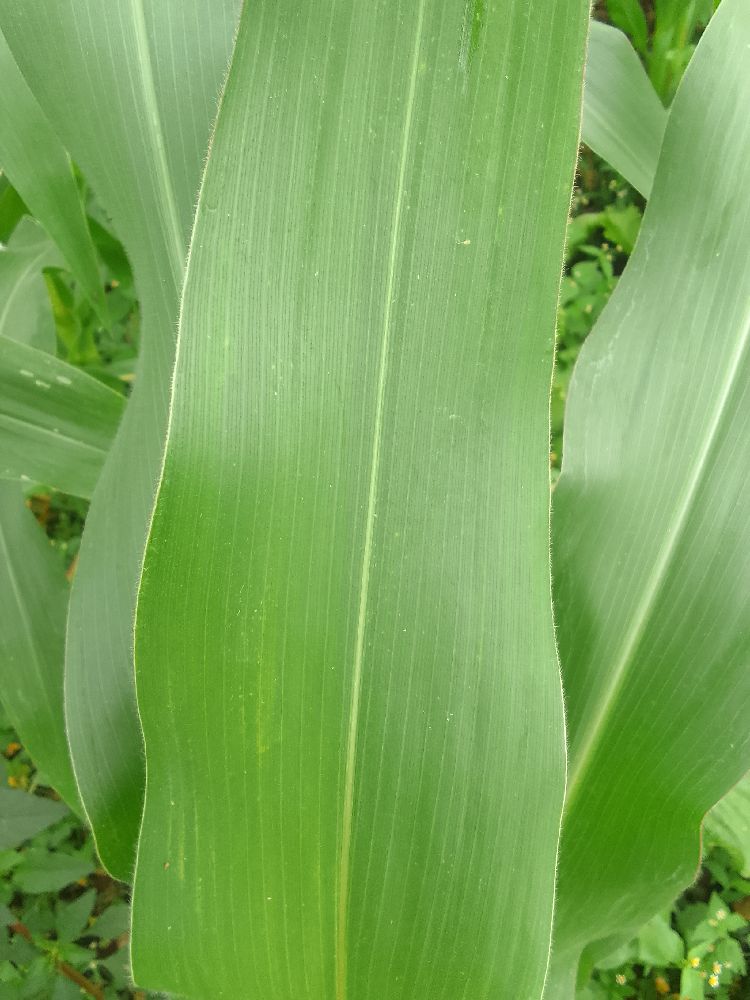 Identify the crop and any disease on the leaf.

maize, healthy
